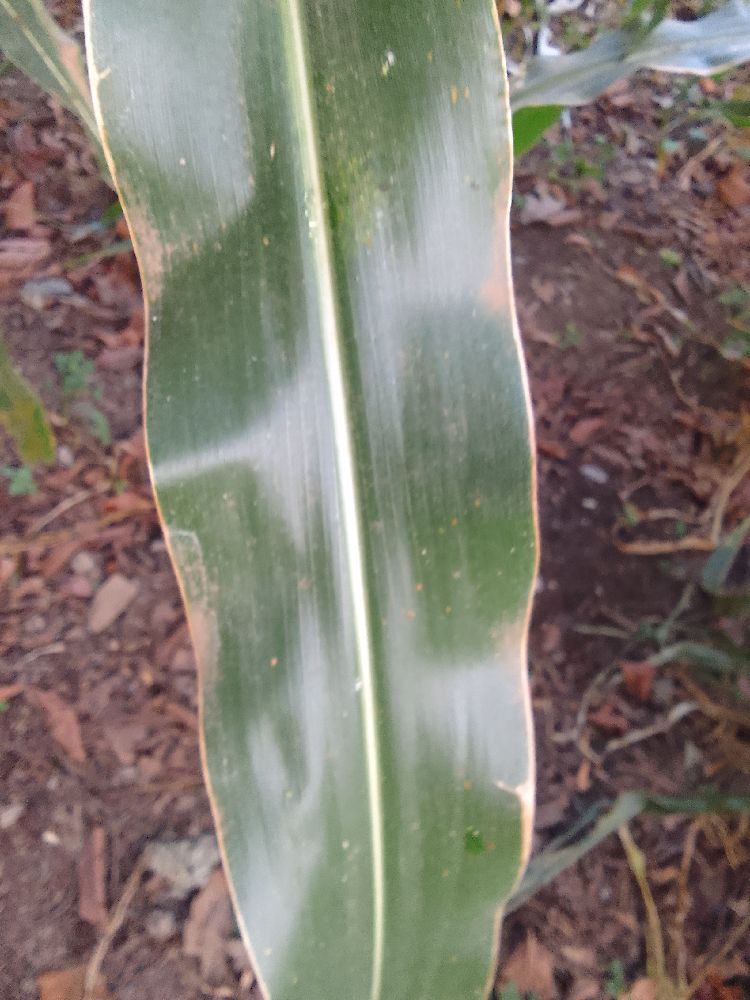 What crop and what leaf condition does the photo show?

maize, healthy
